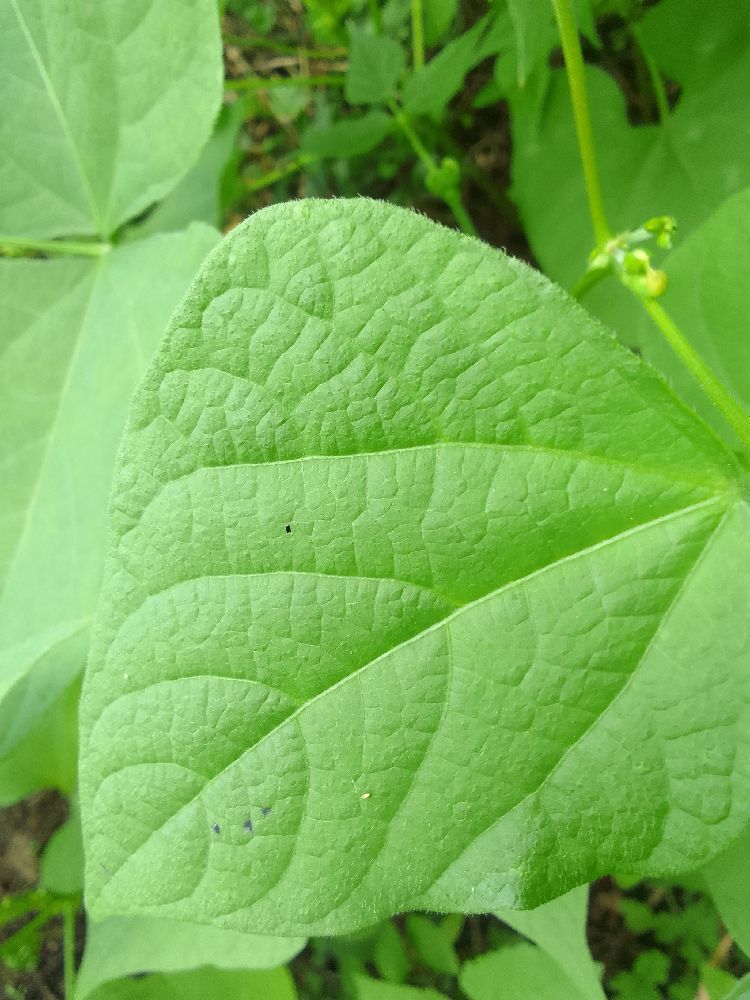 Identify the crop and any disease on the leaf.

common bean, healthy
